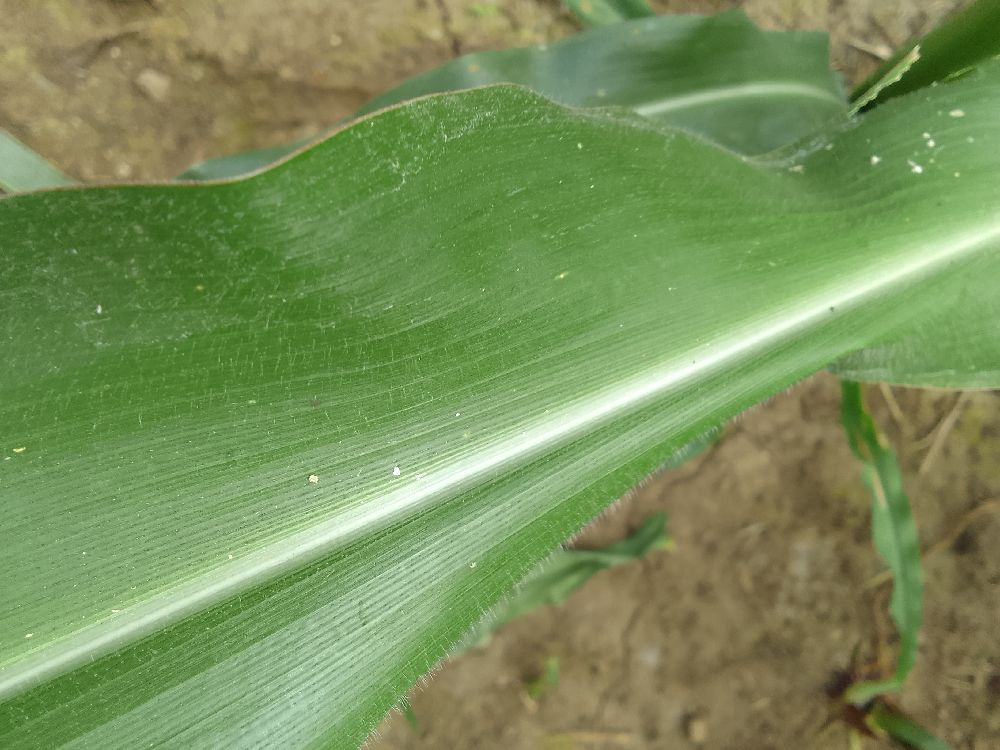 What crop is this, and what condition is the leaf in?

maize, healthy
